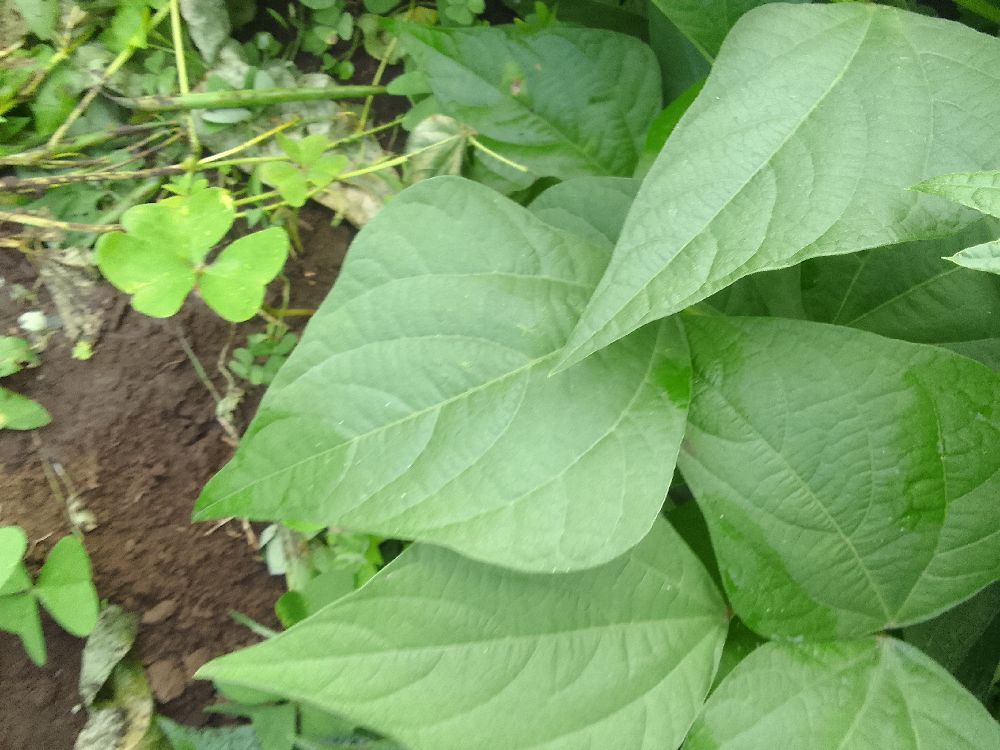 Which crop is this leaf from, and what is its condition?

common bean, healthy
